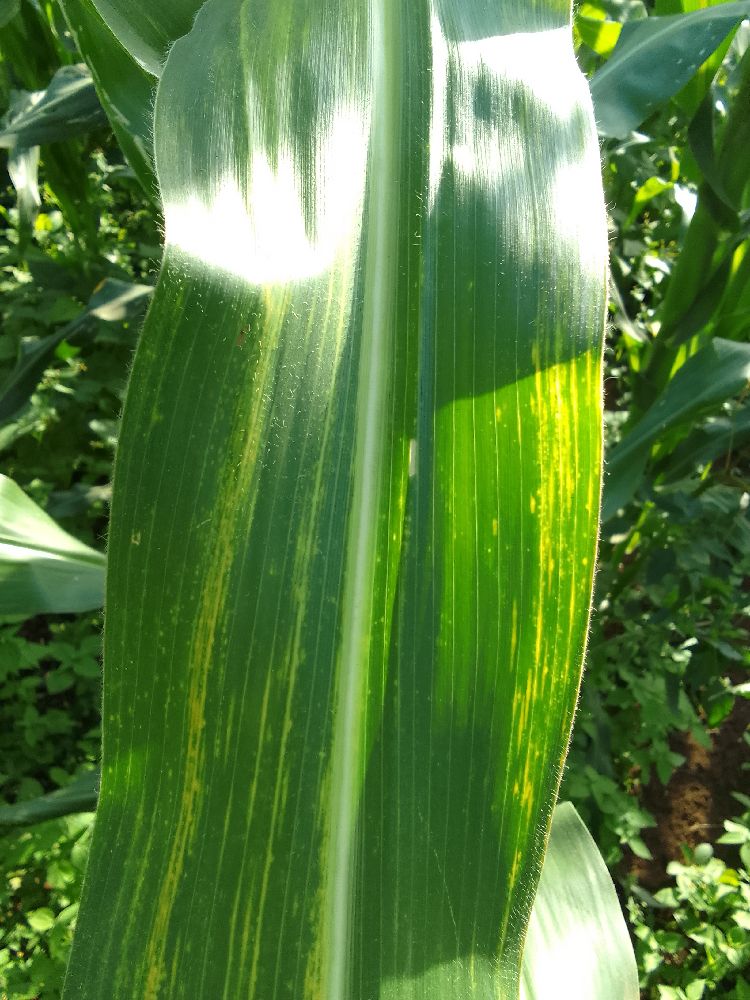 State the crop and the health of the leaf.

maize, maize lethal necrosis
